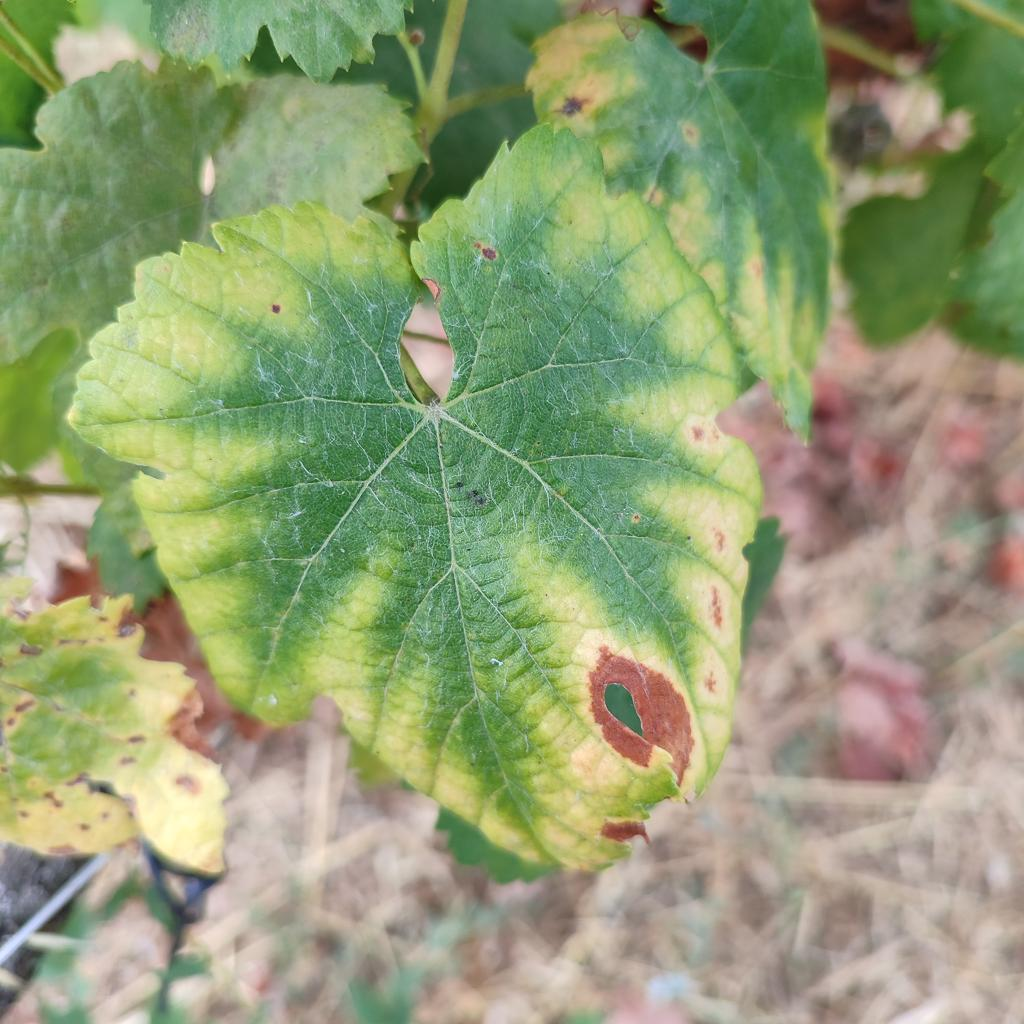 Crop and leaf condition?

grapevine, esca complex
